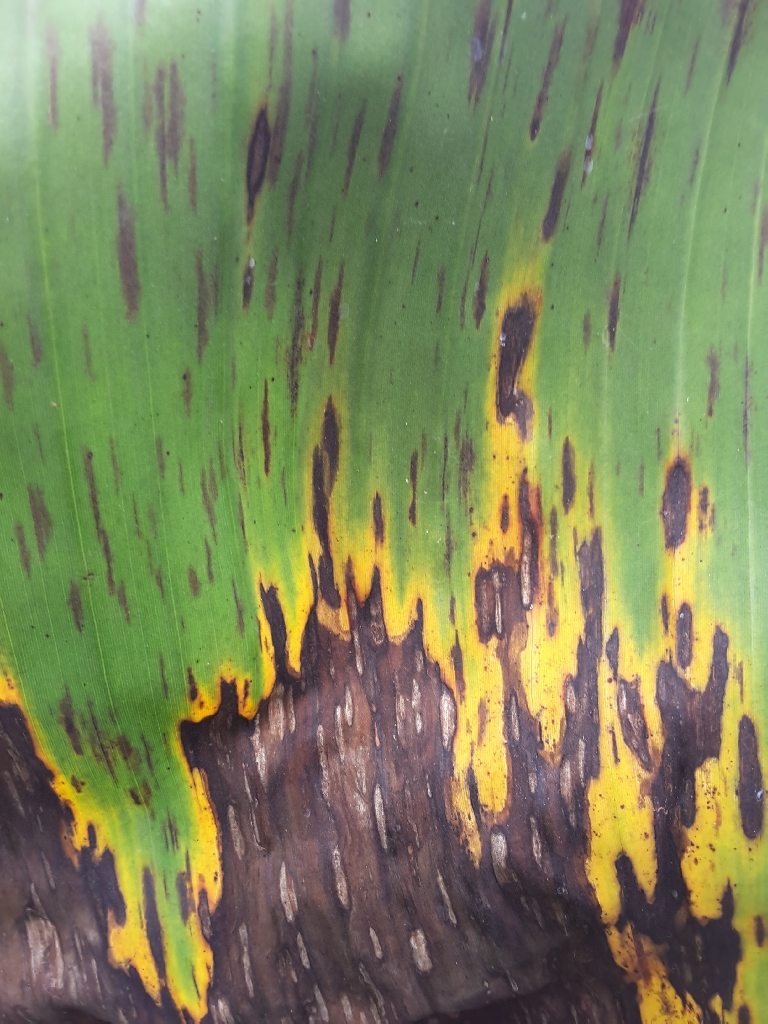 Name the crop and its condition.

banana, black sigatoka
